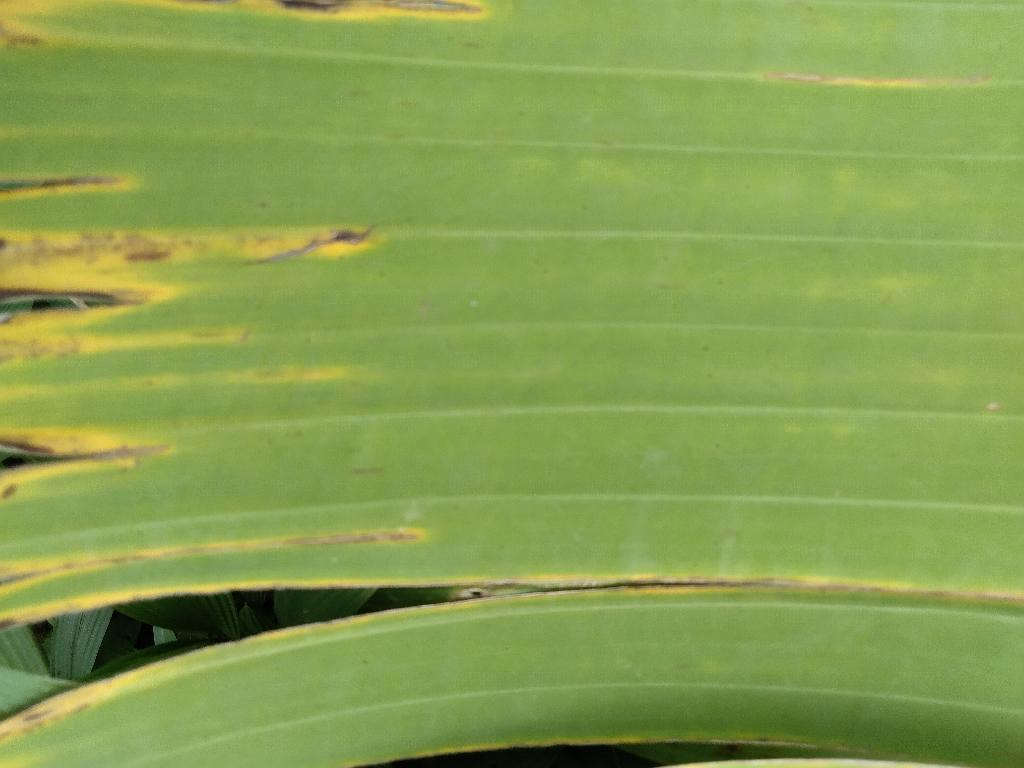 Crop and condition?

banana, fusarium wilt race 1
